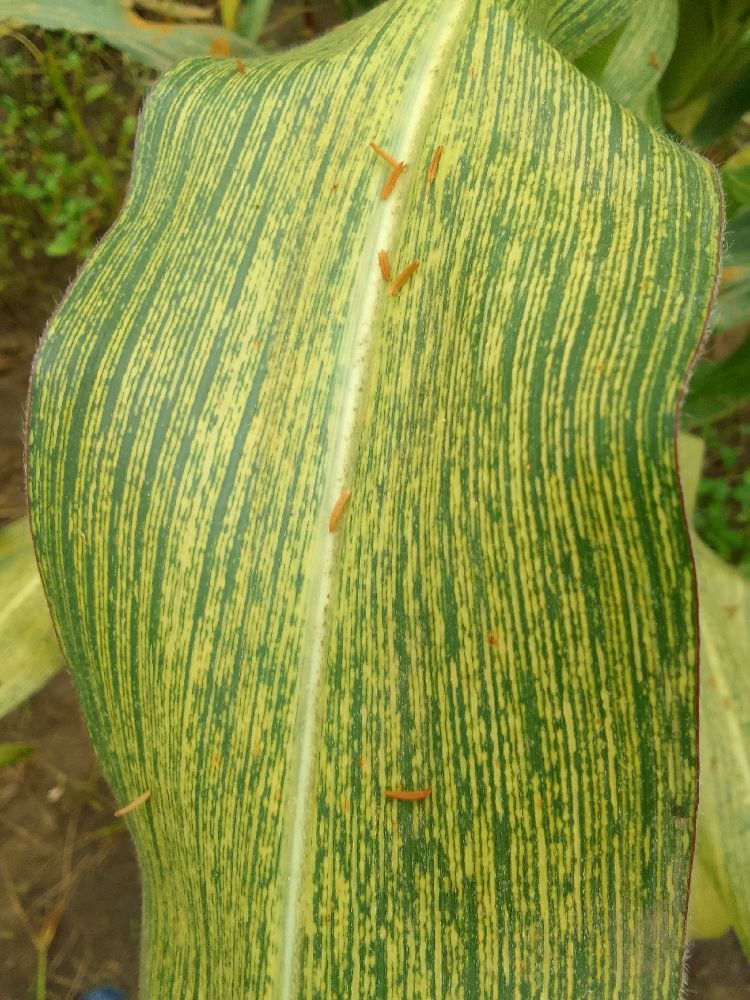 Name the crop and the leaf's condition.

maize, maize streak virus
